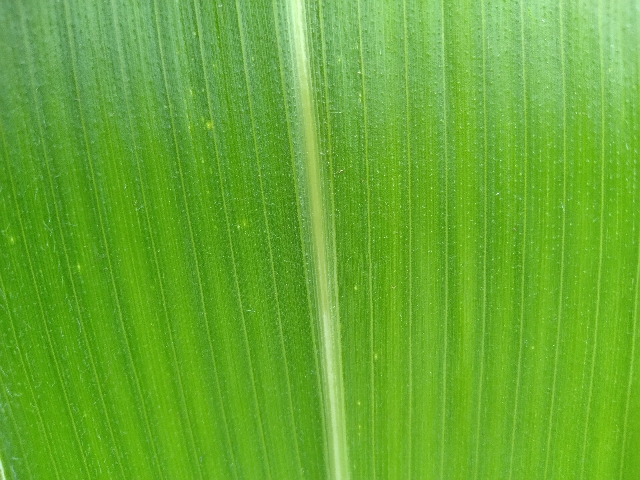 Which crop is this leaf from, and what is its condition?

maize, healthy
